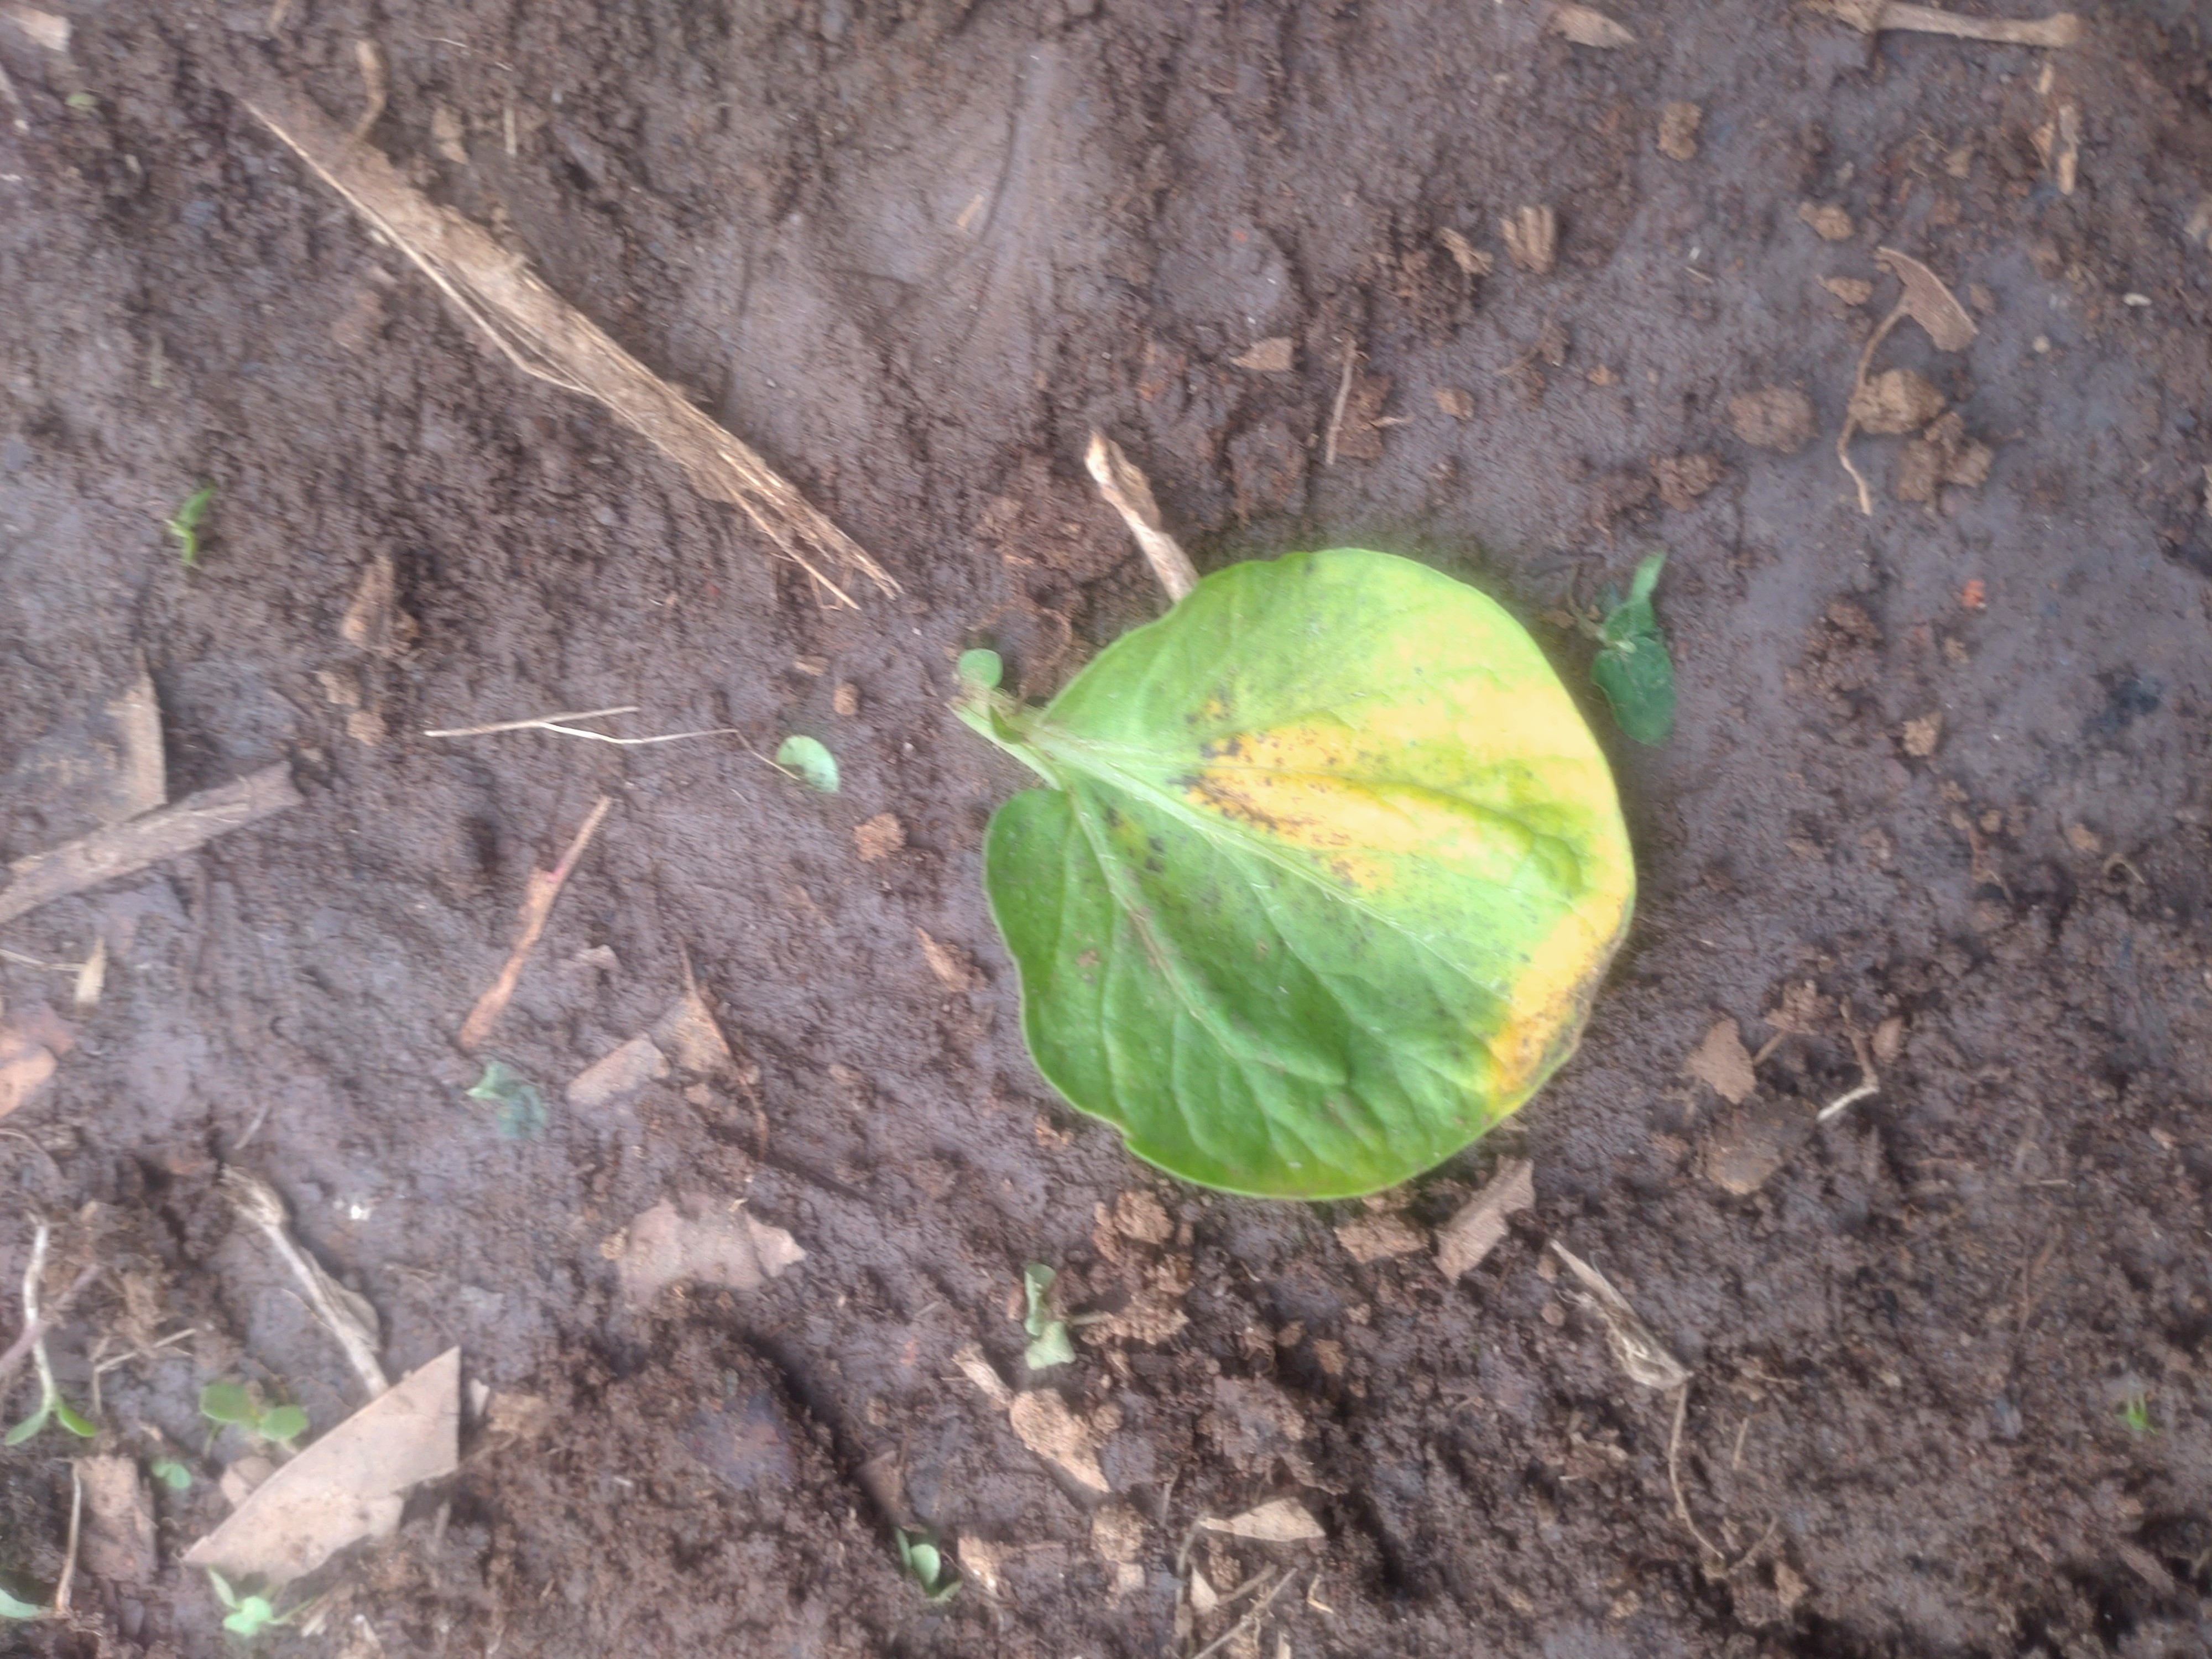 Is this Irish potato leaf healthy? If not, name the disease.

late blight
